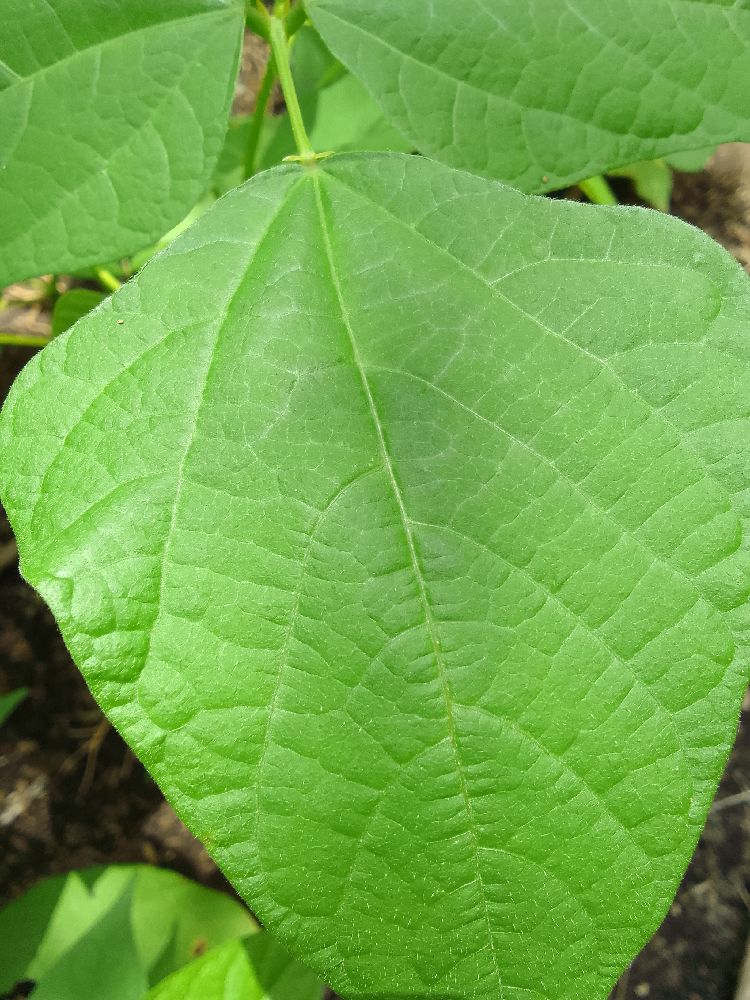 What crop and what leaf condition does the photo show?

common bean, healthy
